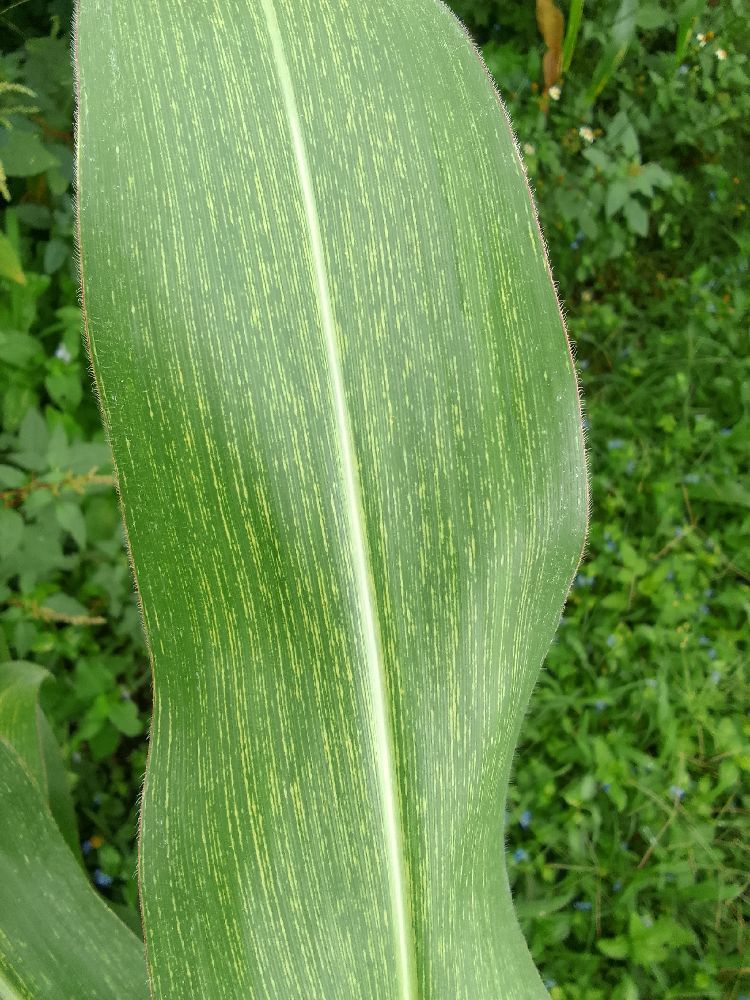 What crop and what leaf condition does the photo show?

maize, maize streak virus
